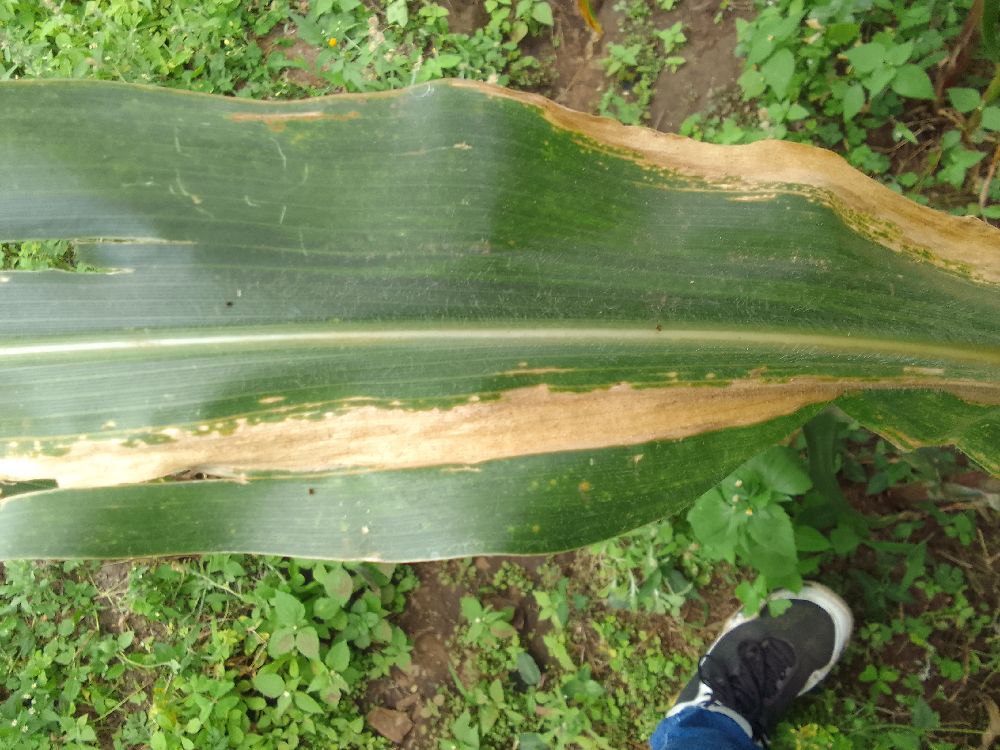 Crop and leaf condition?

maize, maize lethal necrosis
